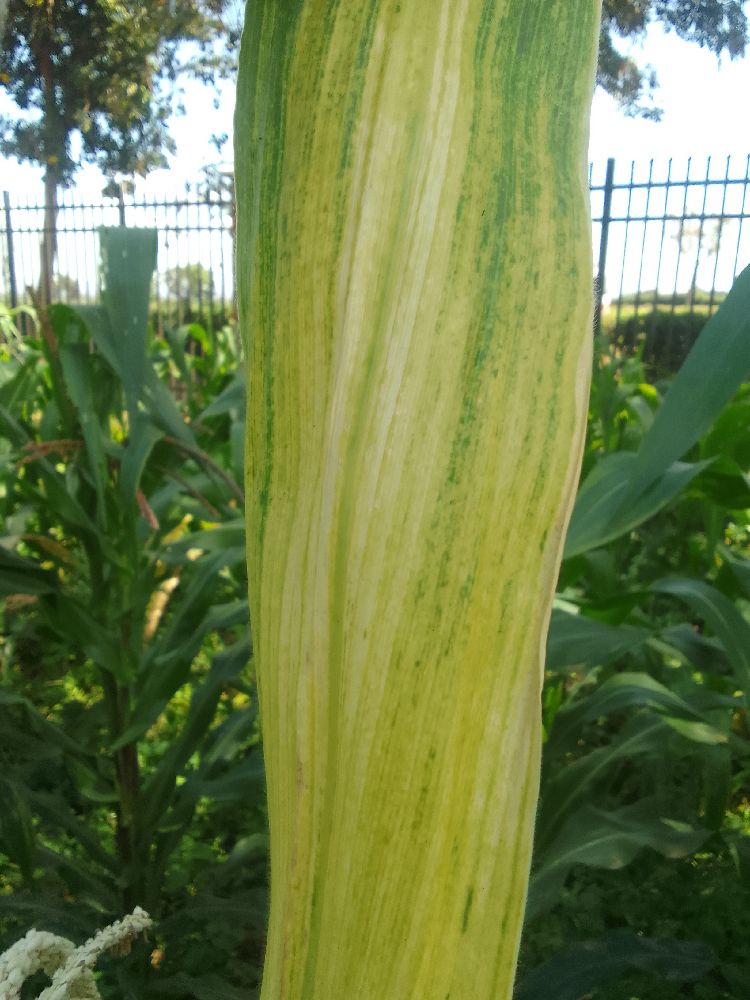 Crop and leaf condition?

maize, maize lethal necrosis
